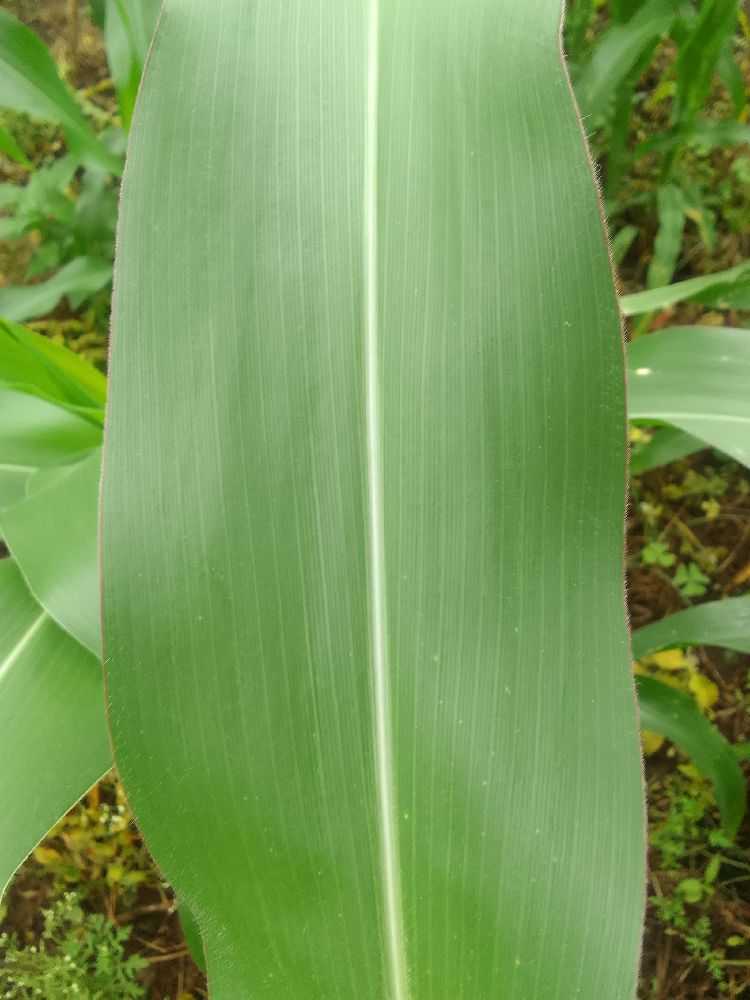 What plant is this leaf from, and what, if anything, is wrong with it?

maize, healthy
